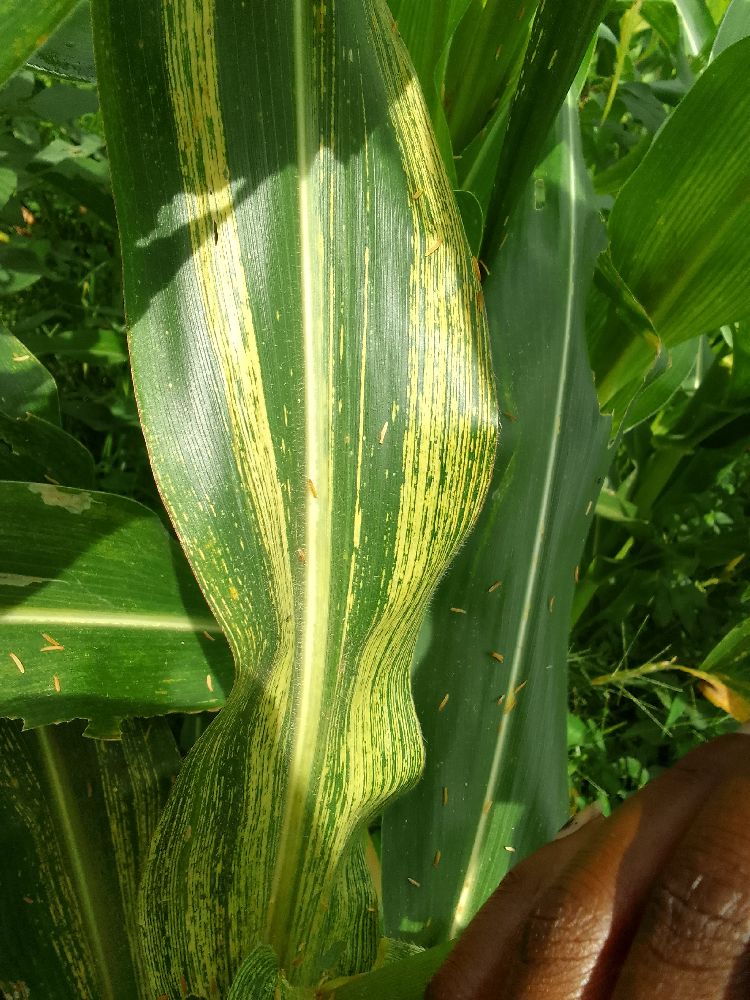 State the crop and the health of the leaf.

maize, maize streak virus
